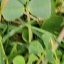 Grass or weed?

unstructured weed
